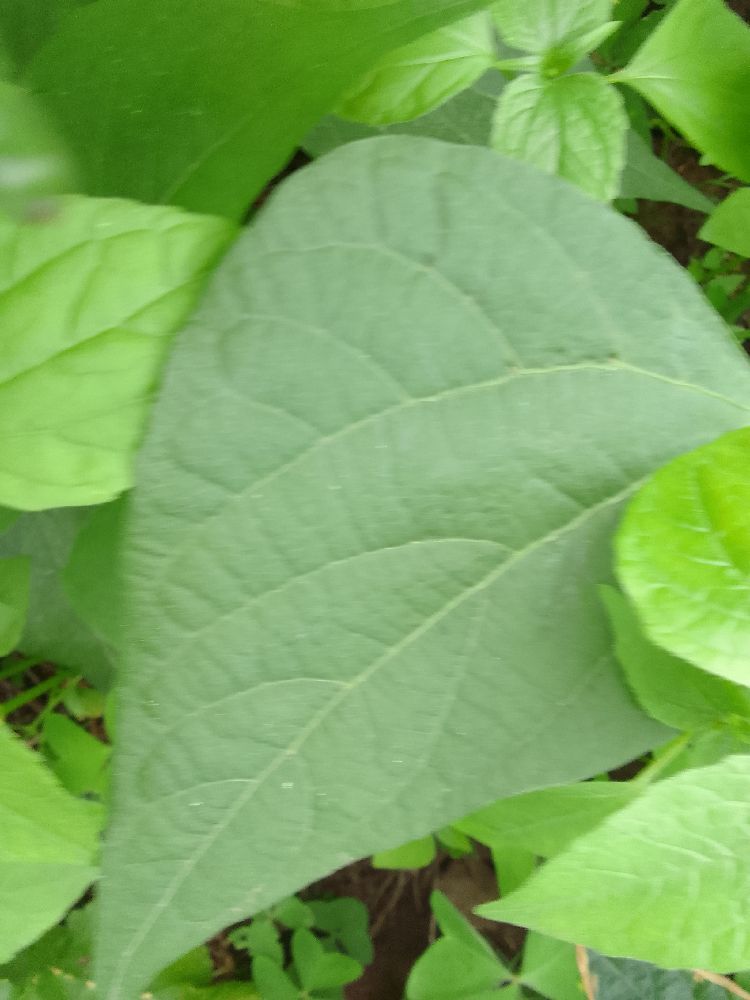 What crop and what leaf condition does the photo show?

common bean, healthy
